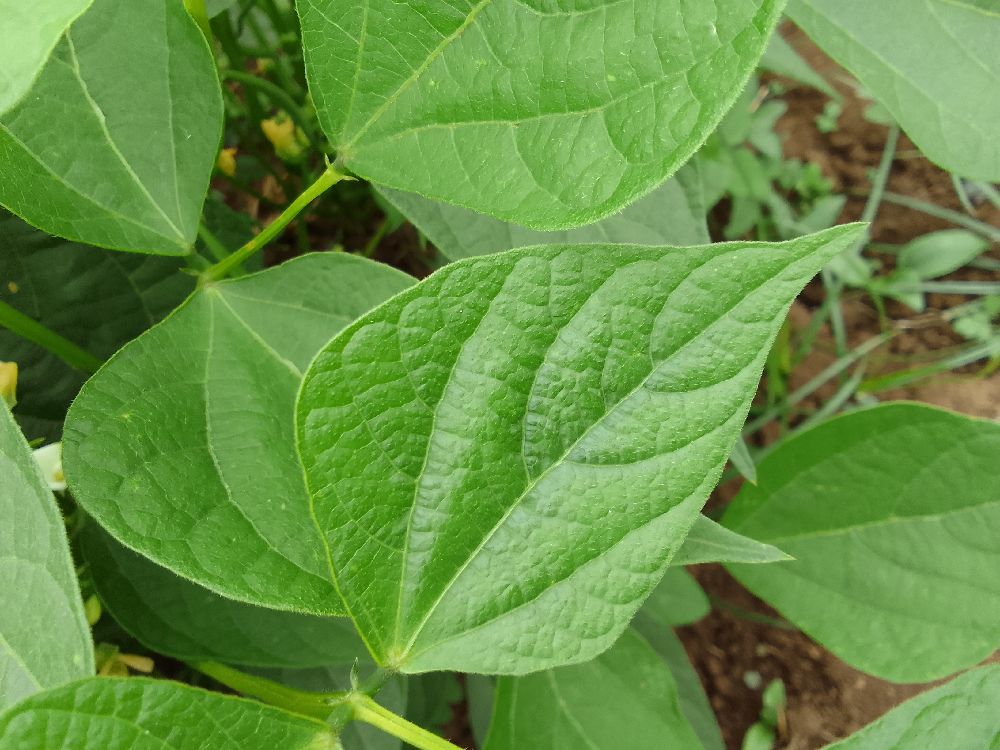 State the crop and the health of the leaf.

common bean, healthy
